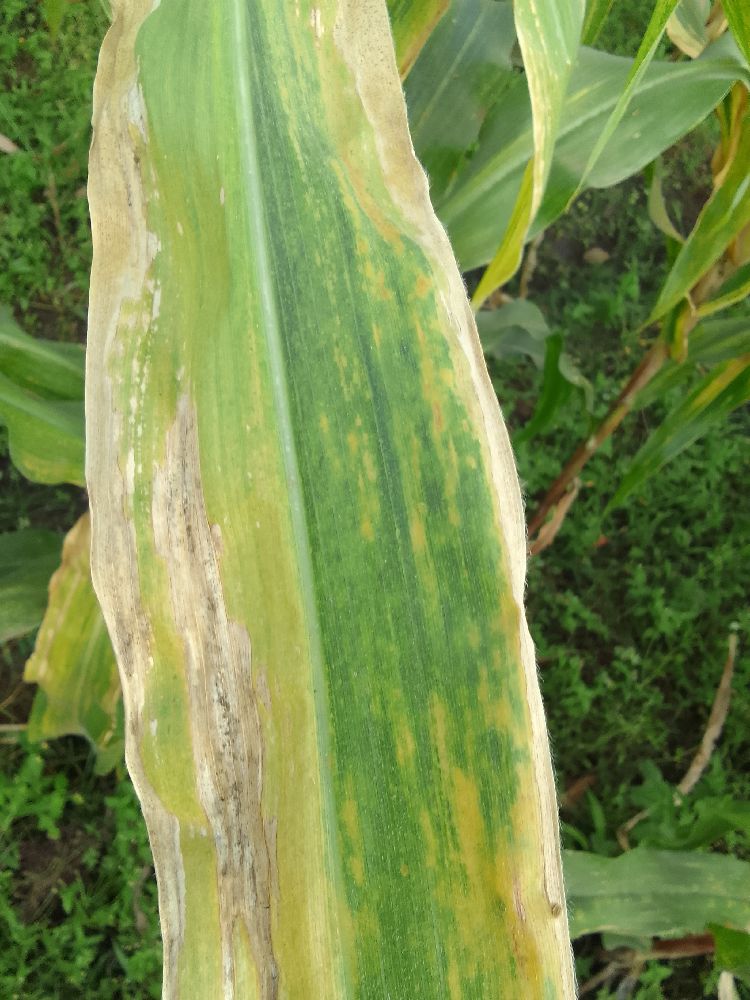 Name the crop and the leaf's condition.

maize, maize lethal necrosis
